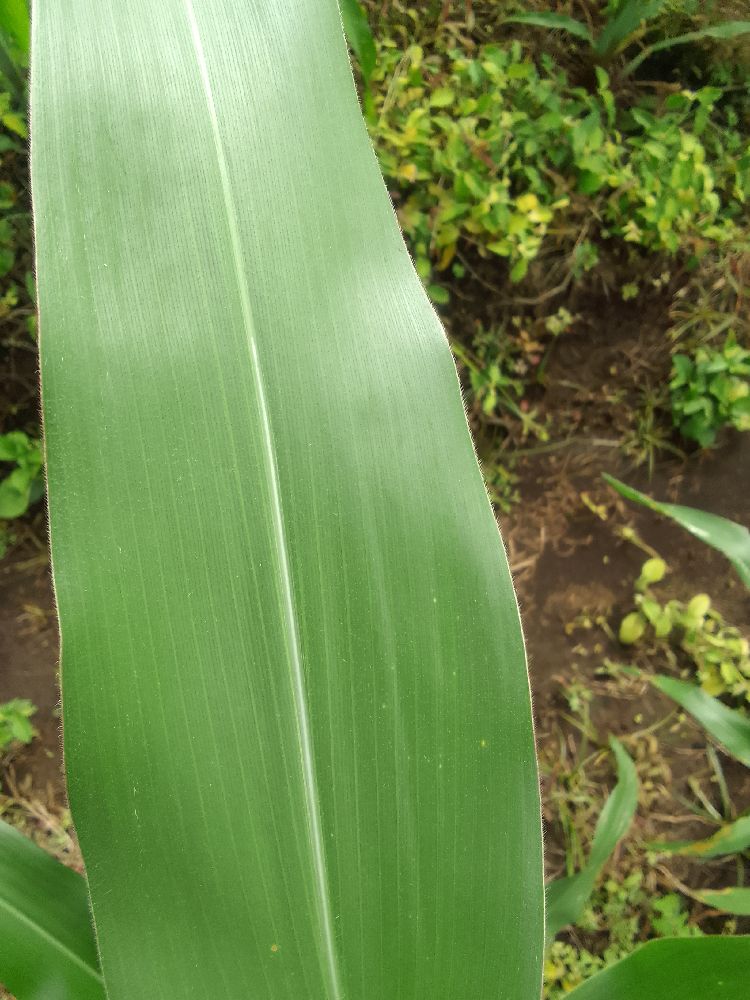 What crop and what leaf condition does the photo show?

maize, healthy
